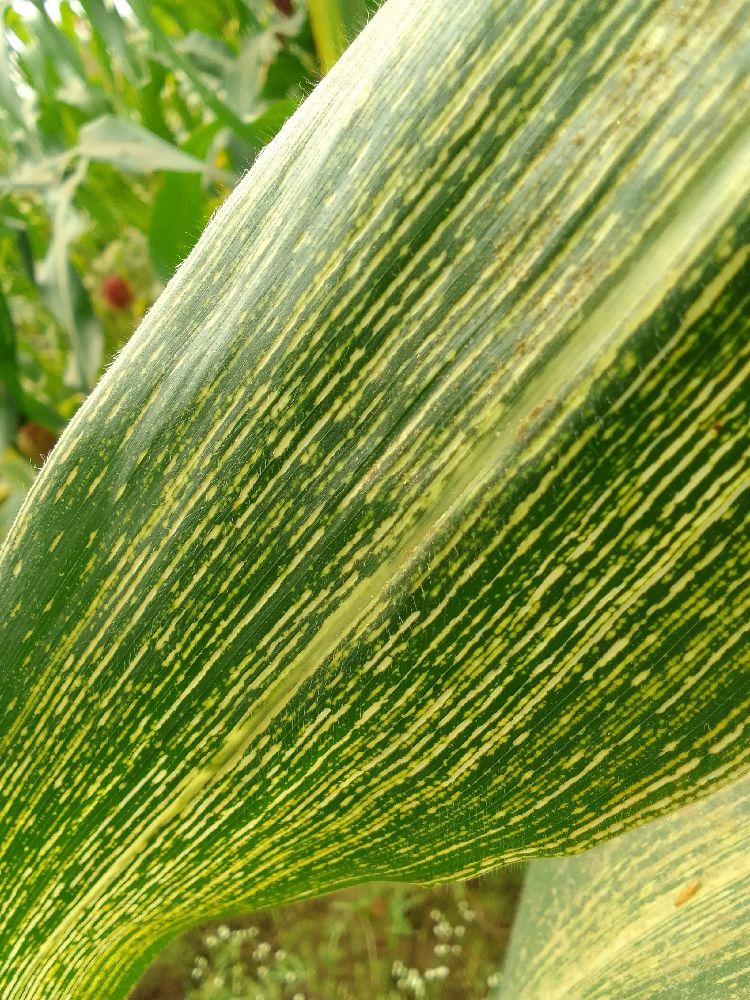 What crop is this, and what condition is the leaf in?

maize, maize streak virus
